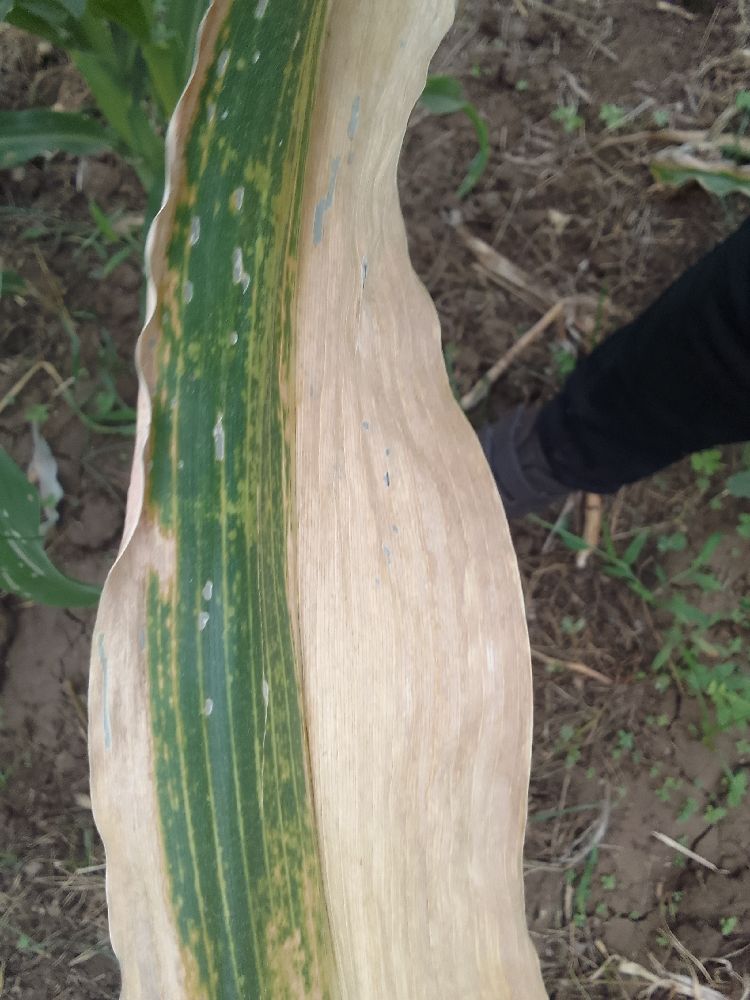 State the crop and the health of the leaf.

maize, maize lethal necrosis
